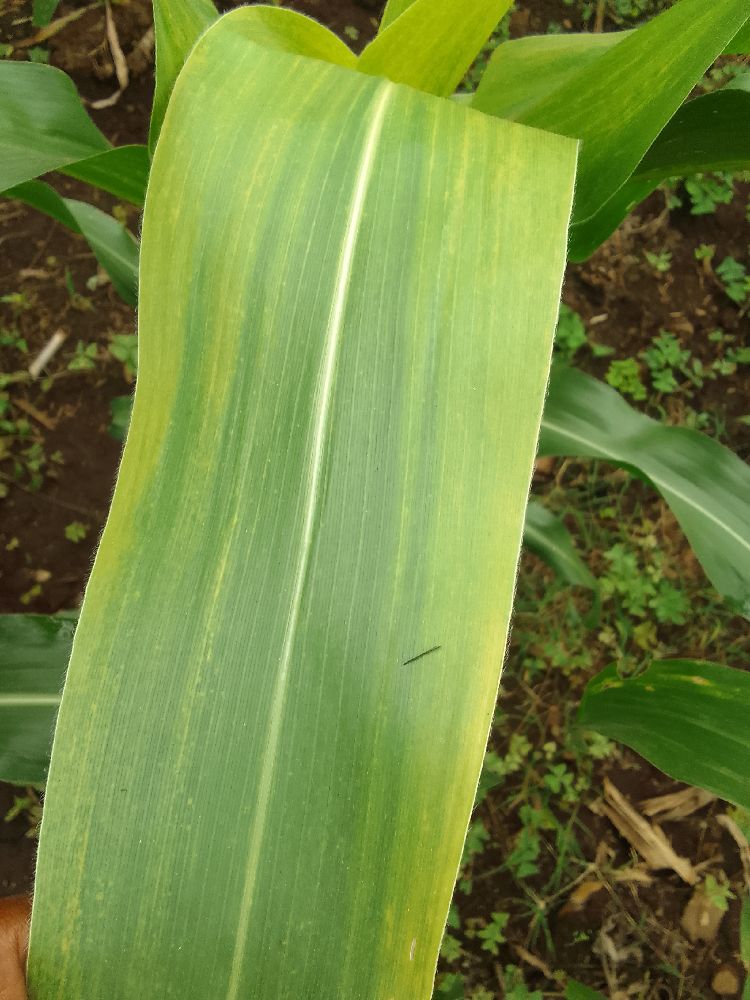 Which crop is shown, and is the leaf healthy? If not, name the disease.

maize, maize lethal necrosis
